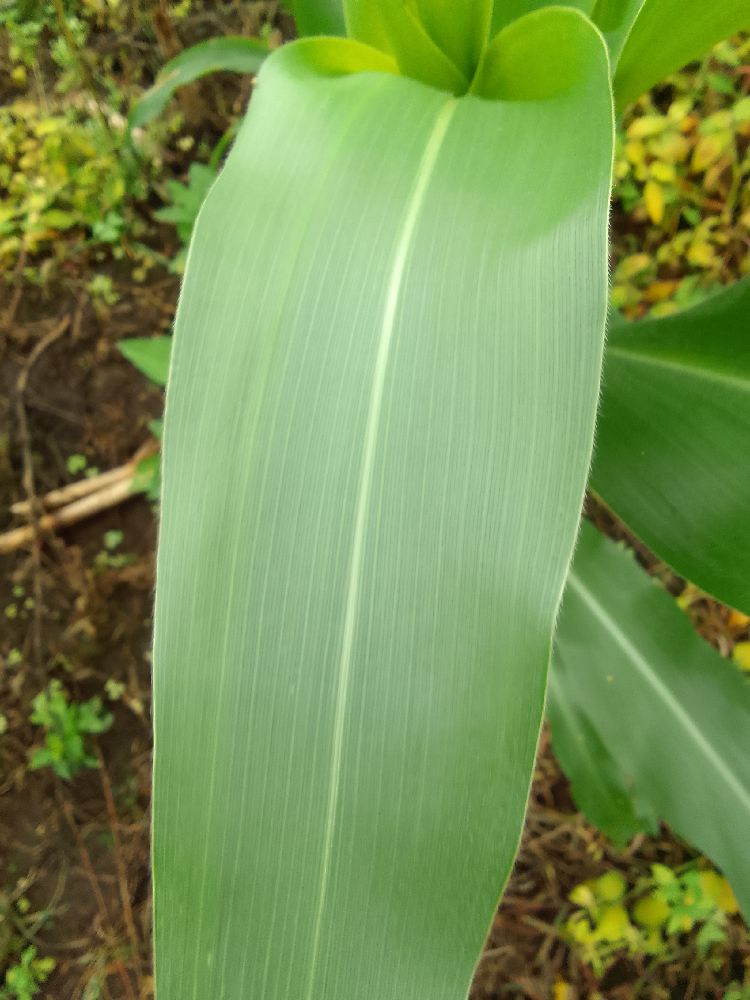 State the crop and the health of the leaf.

maize, healthy
